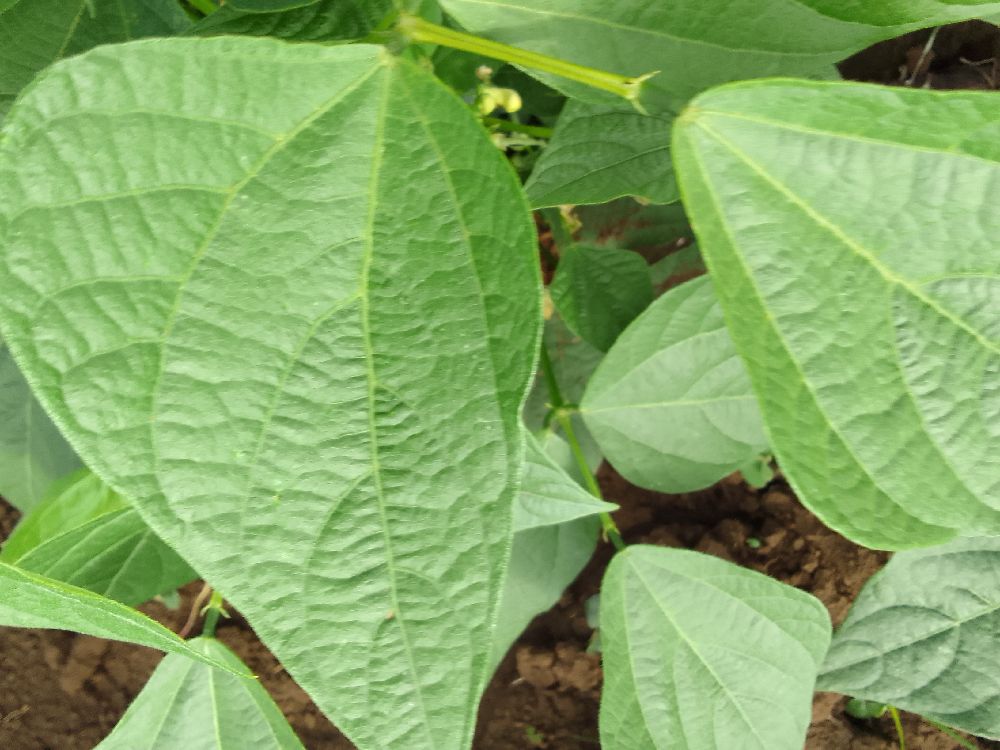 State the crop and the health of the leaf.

common bean, healthy
